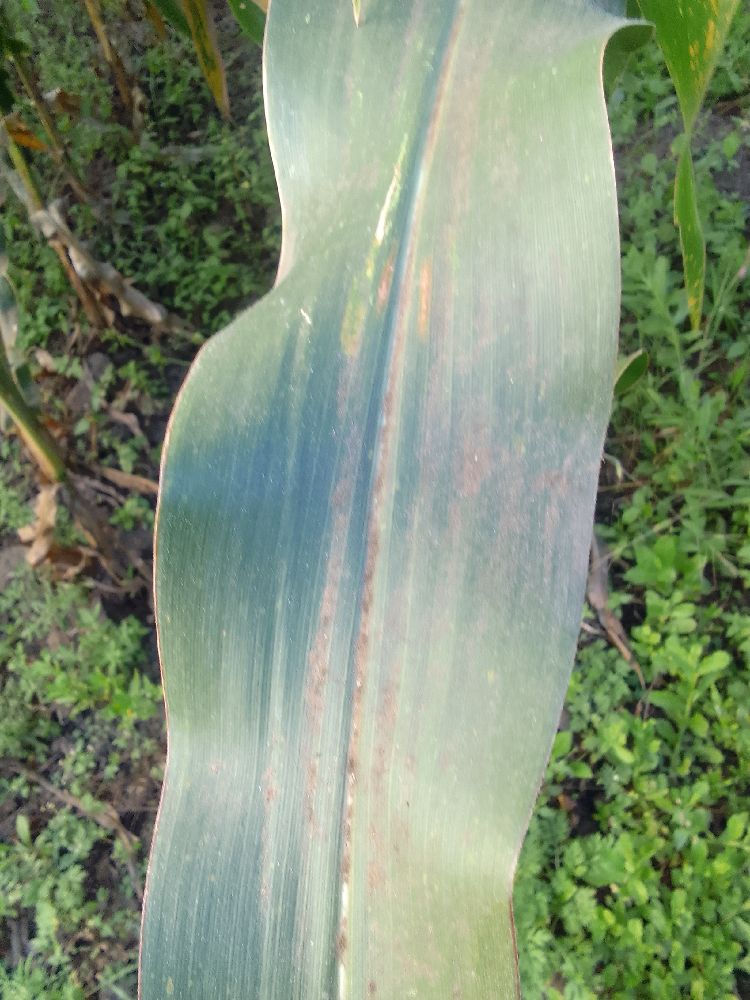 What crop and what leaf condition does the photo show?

maize, healthy
